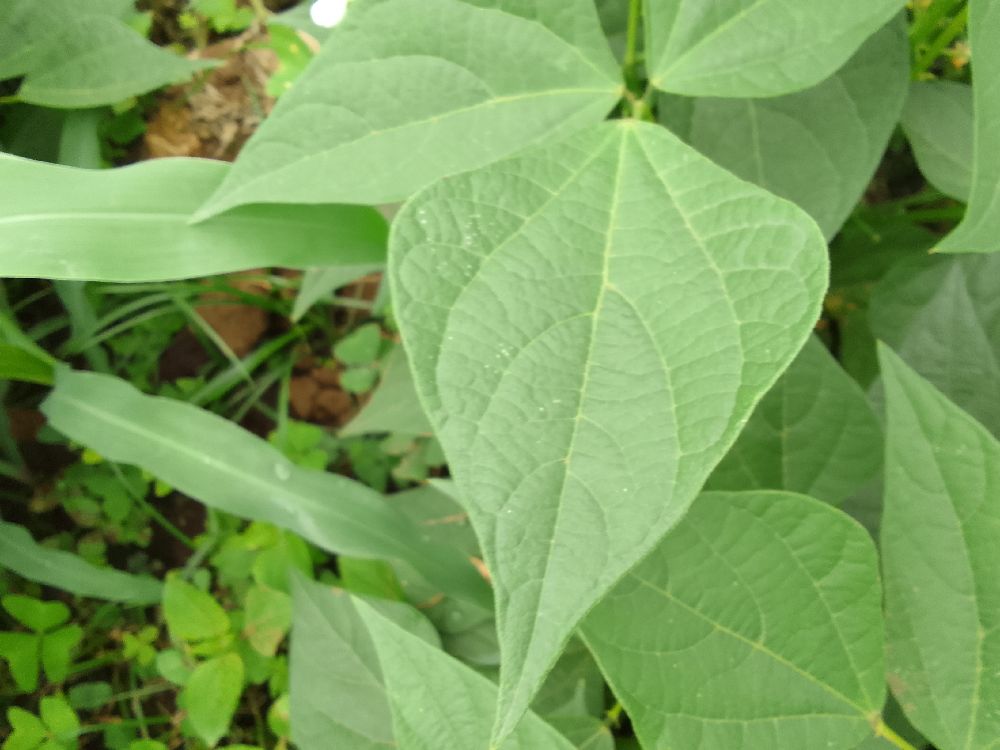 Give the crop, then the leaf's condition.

common bean, healthy
